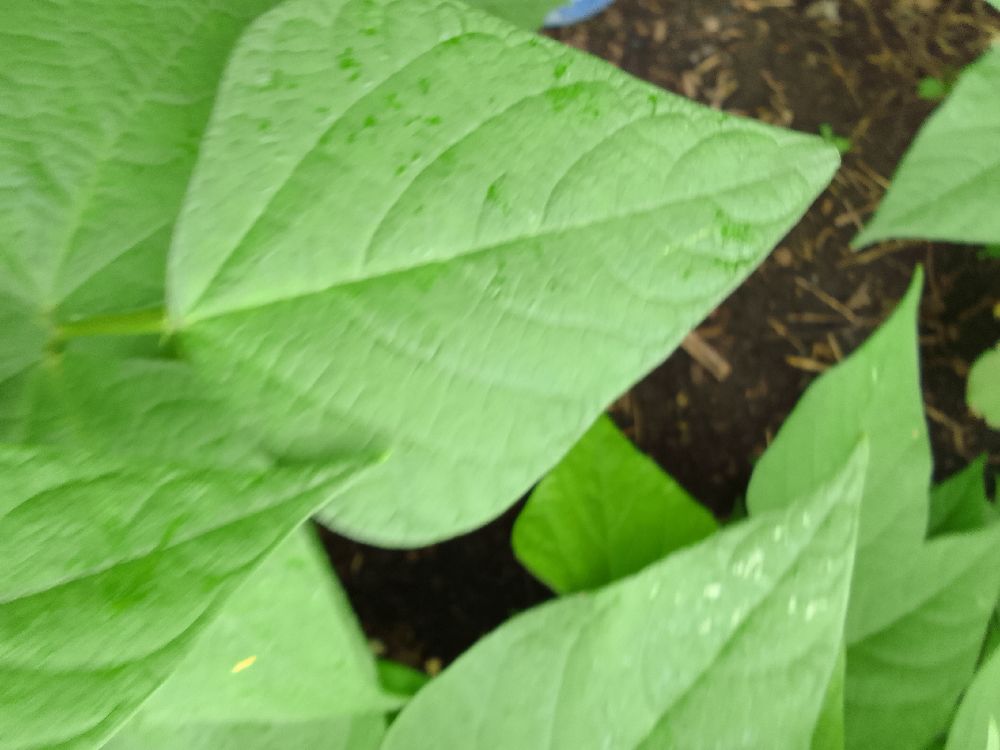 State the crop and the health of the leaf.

common bean, healthy
